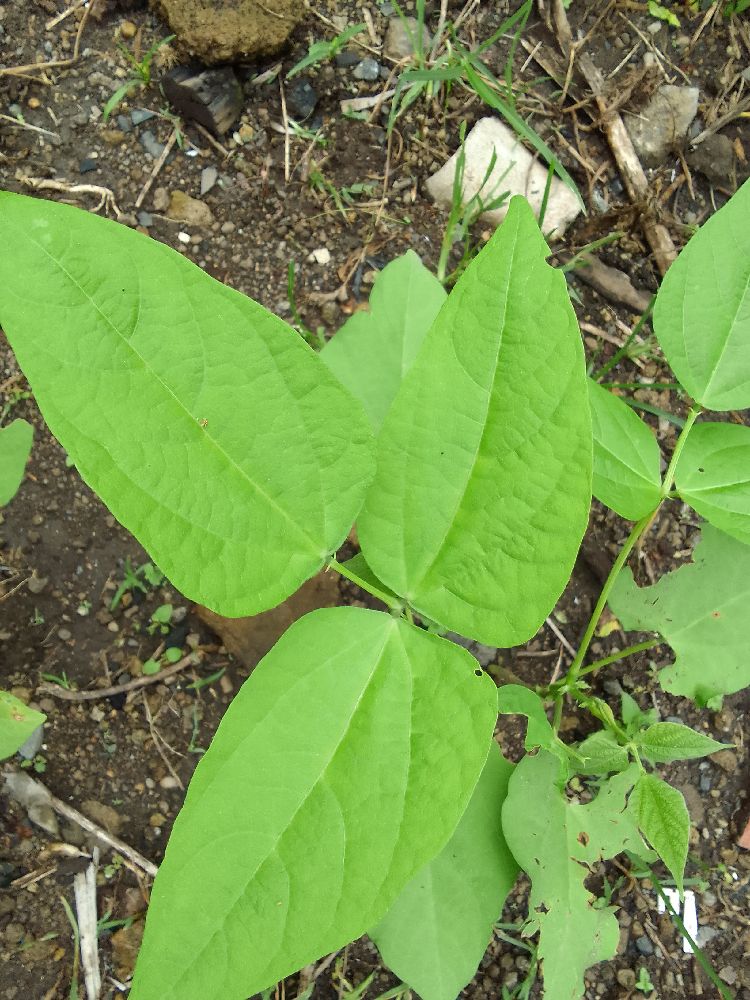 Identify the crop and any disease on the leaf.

common bean, healthy
